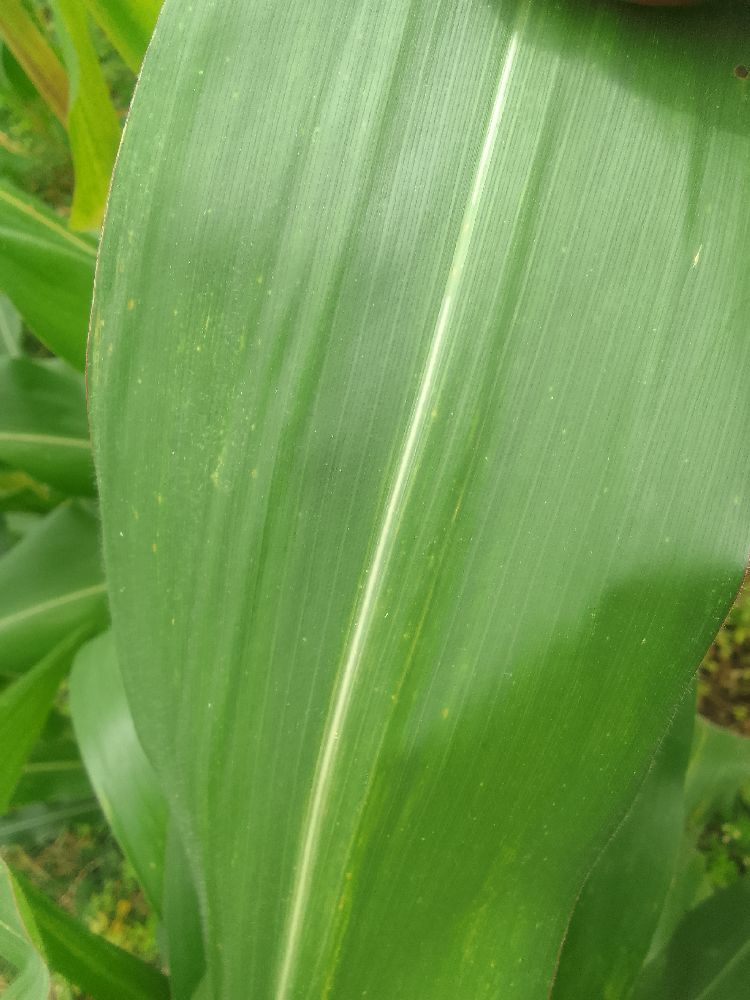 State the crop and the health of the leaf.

maize, healthy
